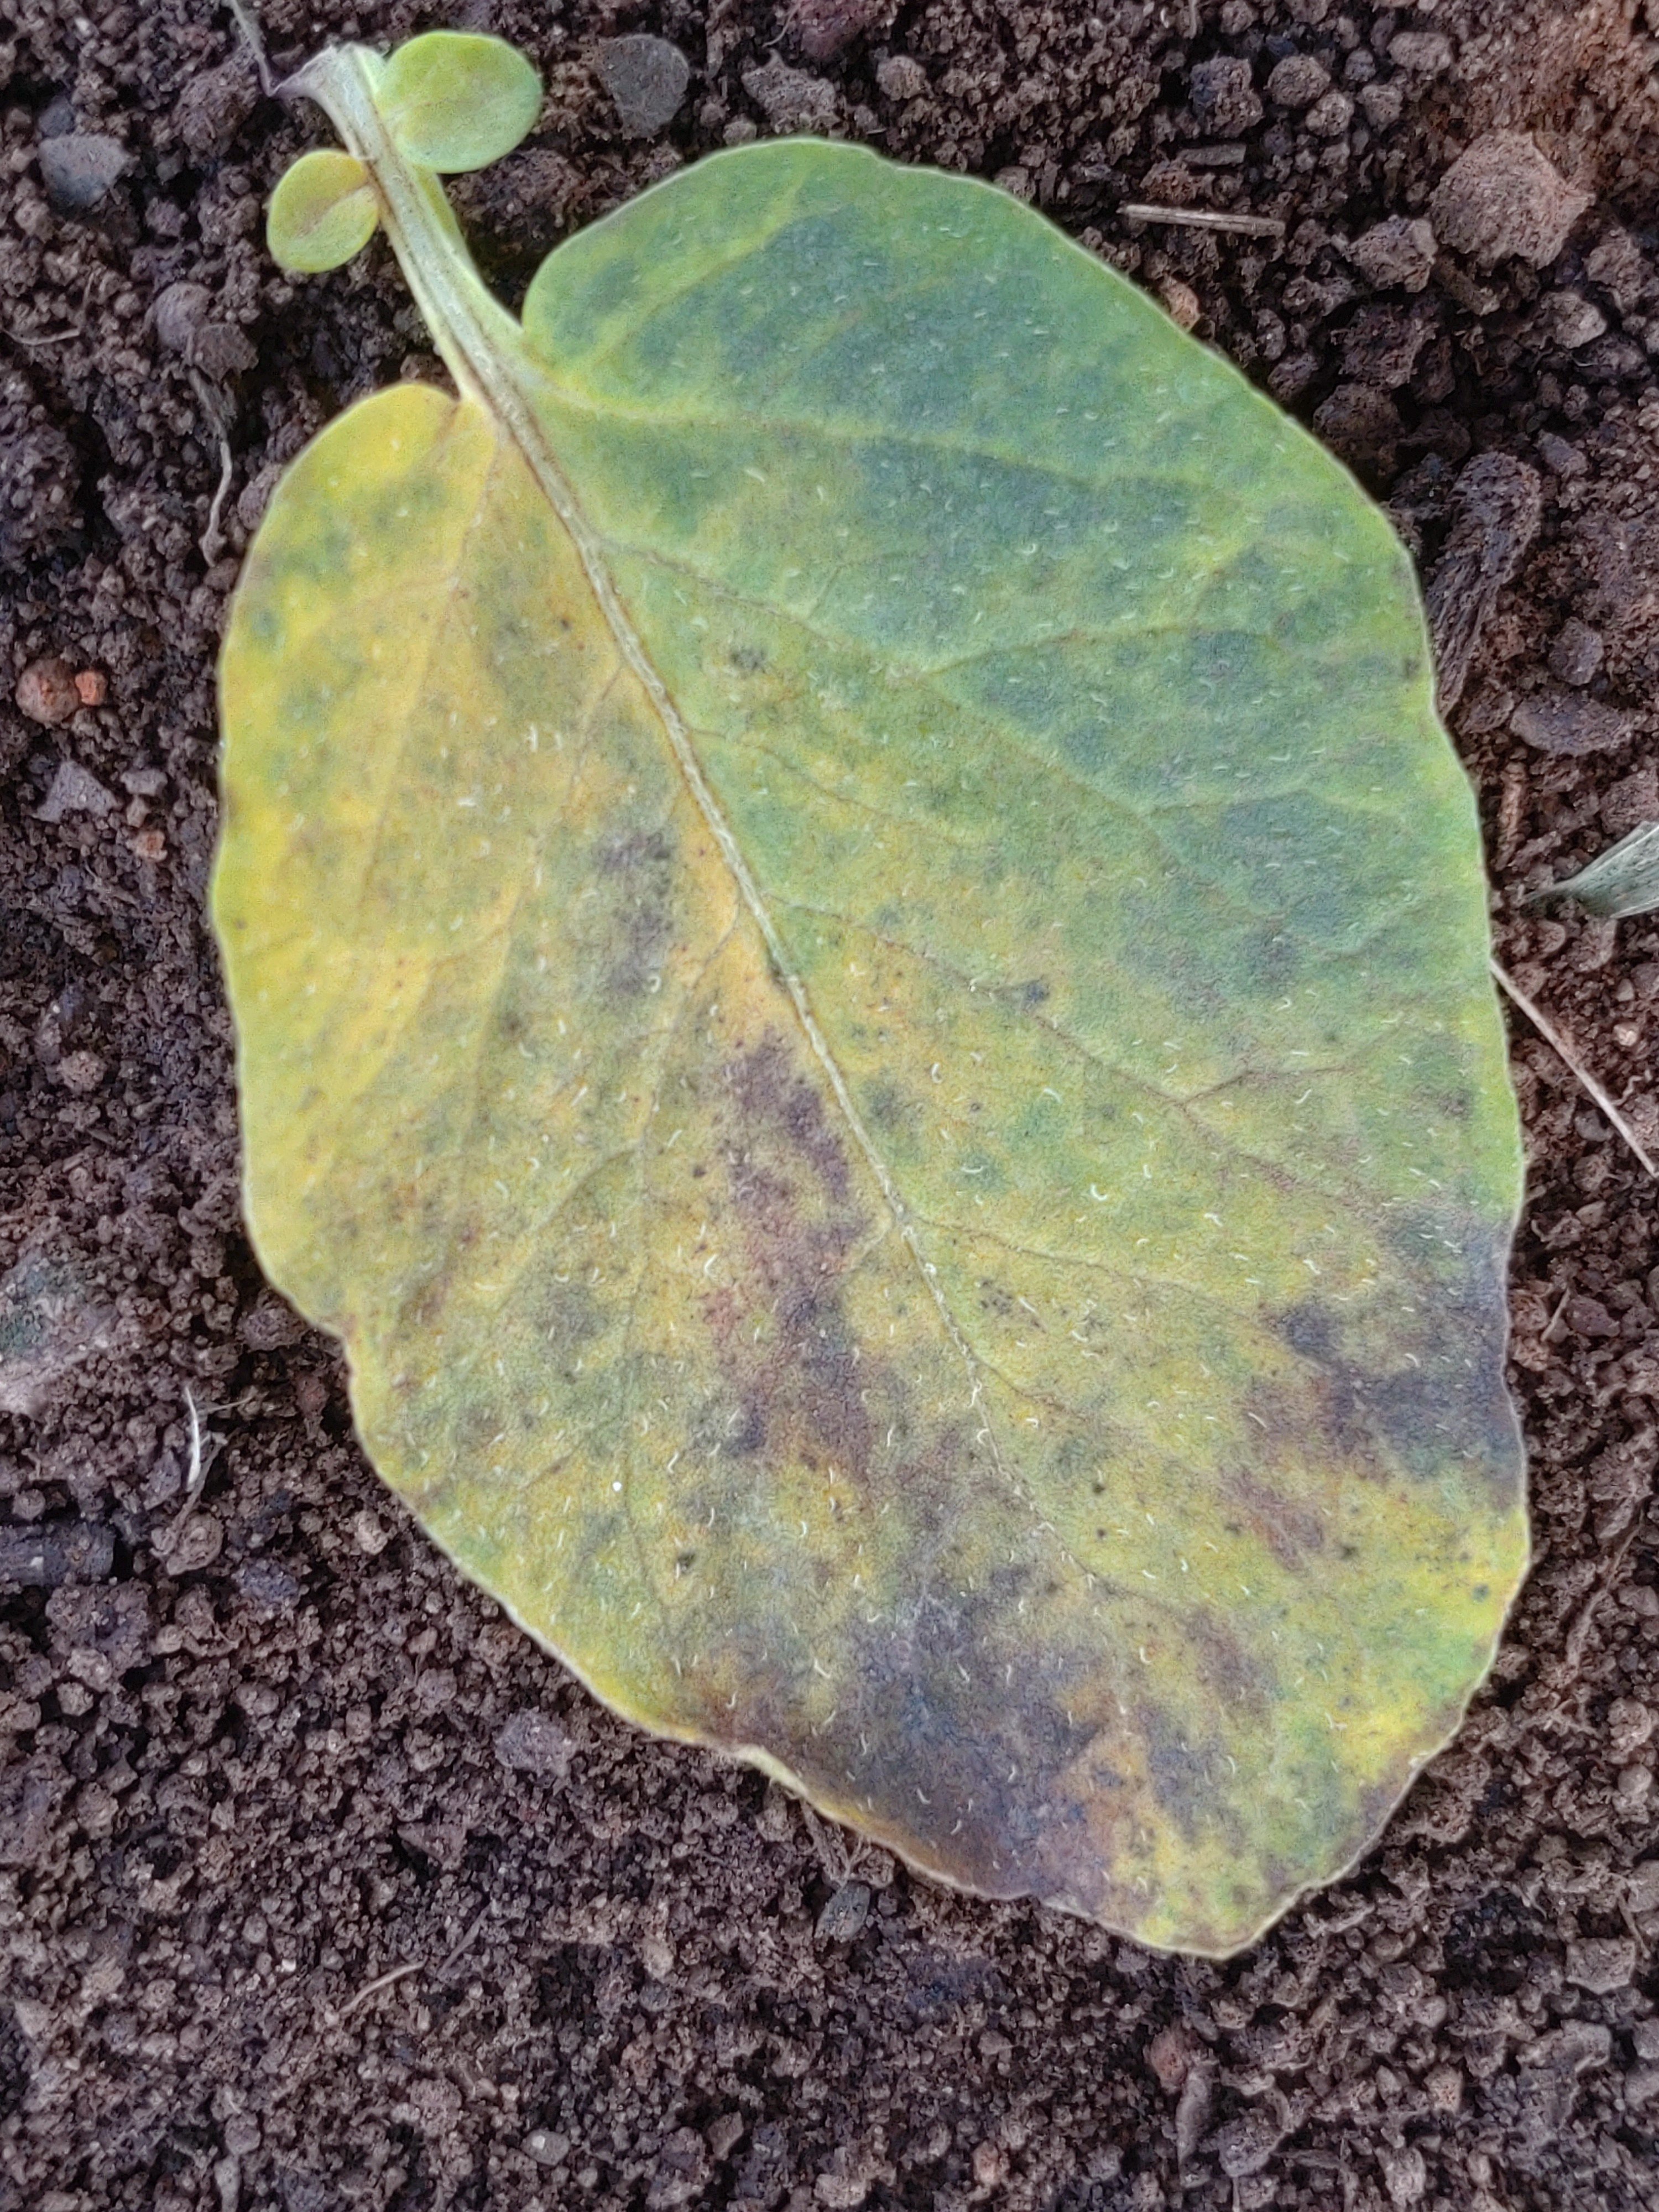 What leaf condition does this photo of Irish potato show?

late blight
